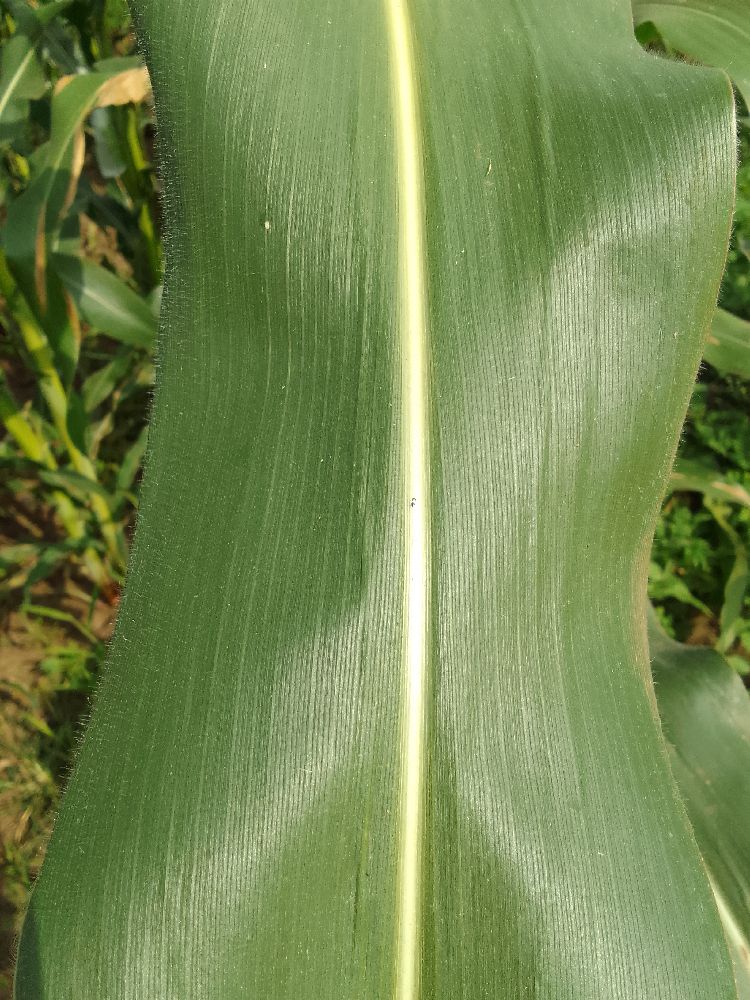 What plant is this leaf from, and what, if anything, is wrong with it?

maize, healthy
